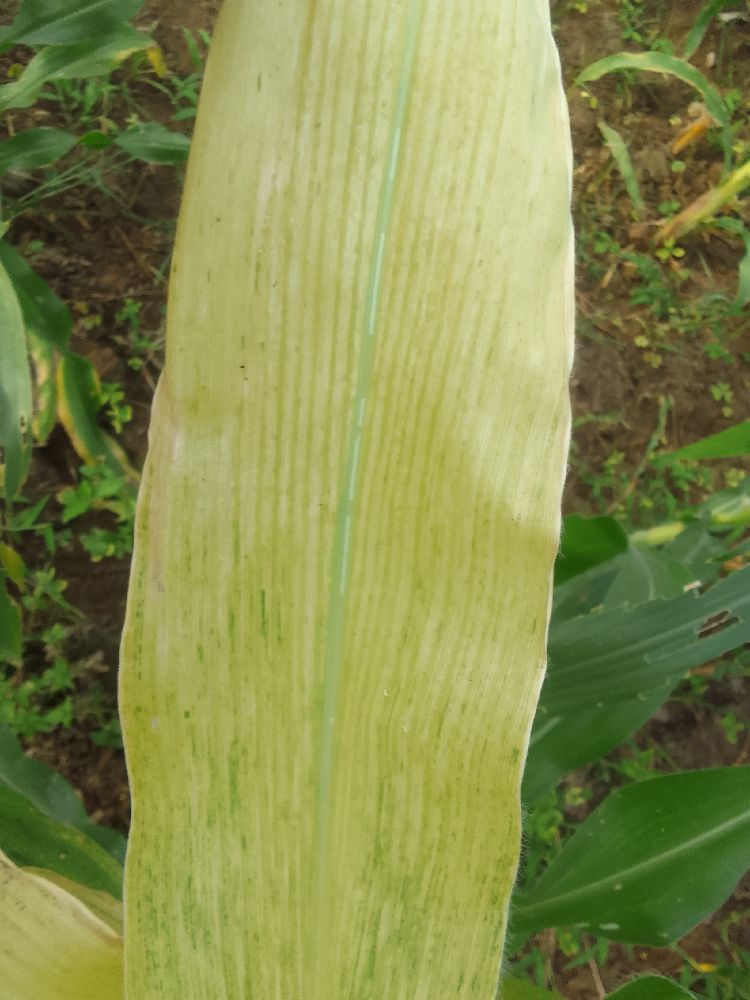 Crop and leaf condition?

maize, maize lethal necrosis
